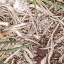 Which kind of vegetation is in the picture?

grass
